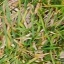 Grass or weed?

grass
